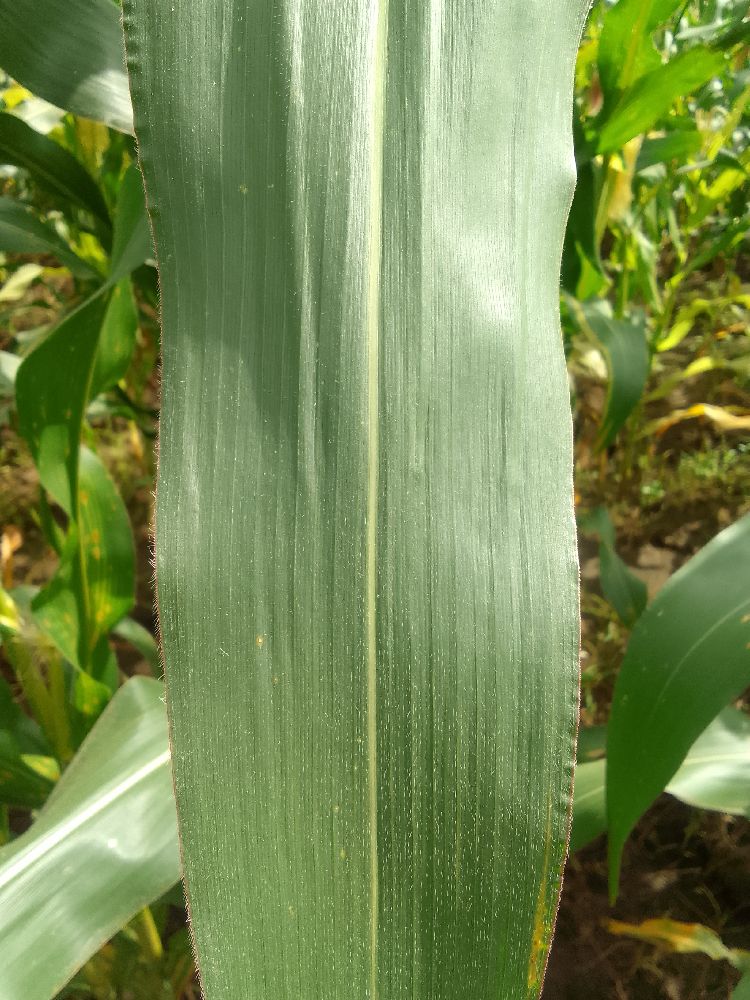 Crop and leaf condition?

maize, healthy
